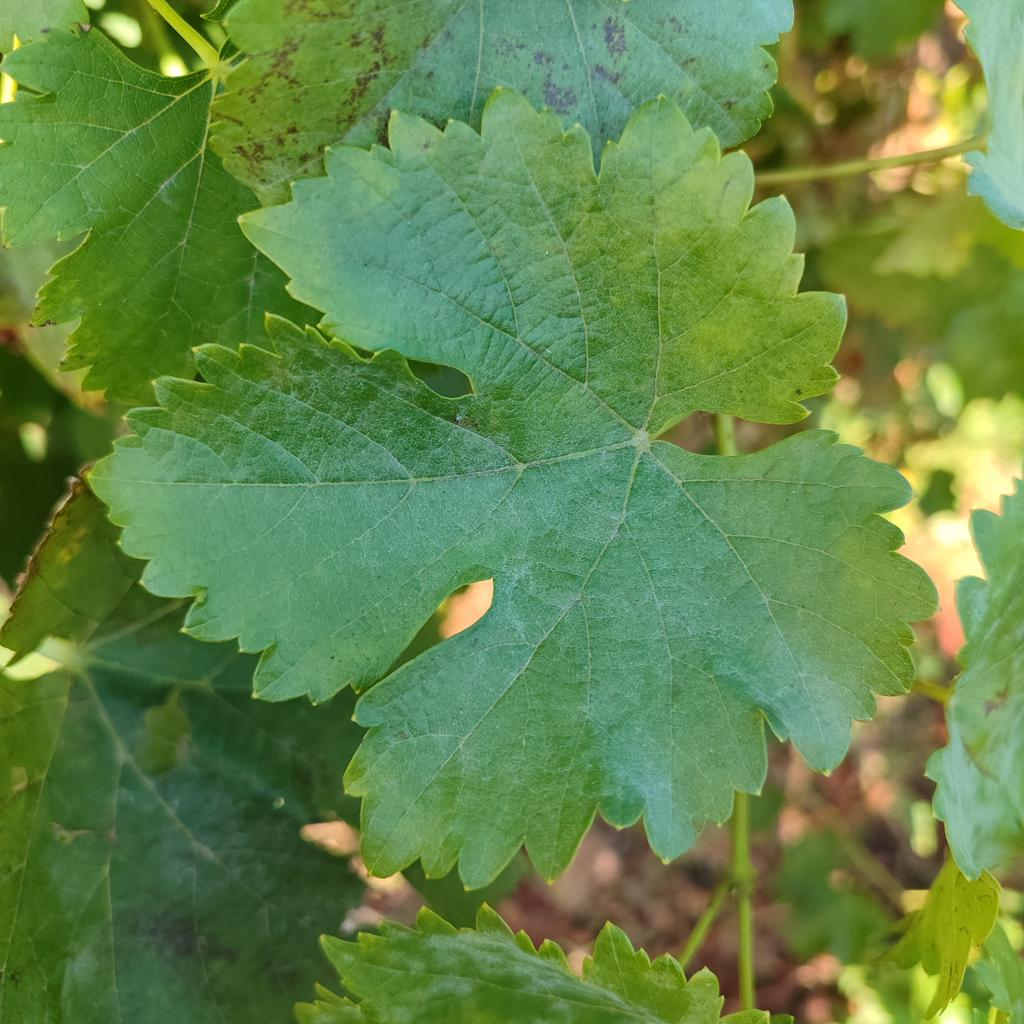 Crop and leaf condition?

grapevine, powdery mildew
